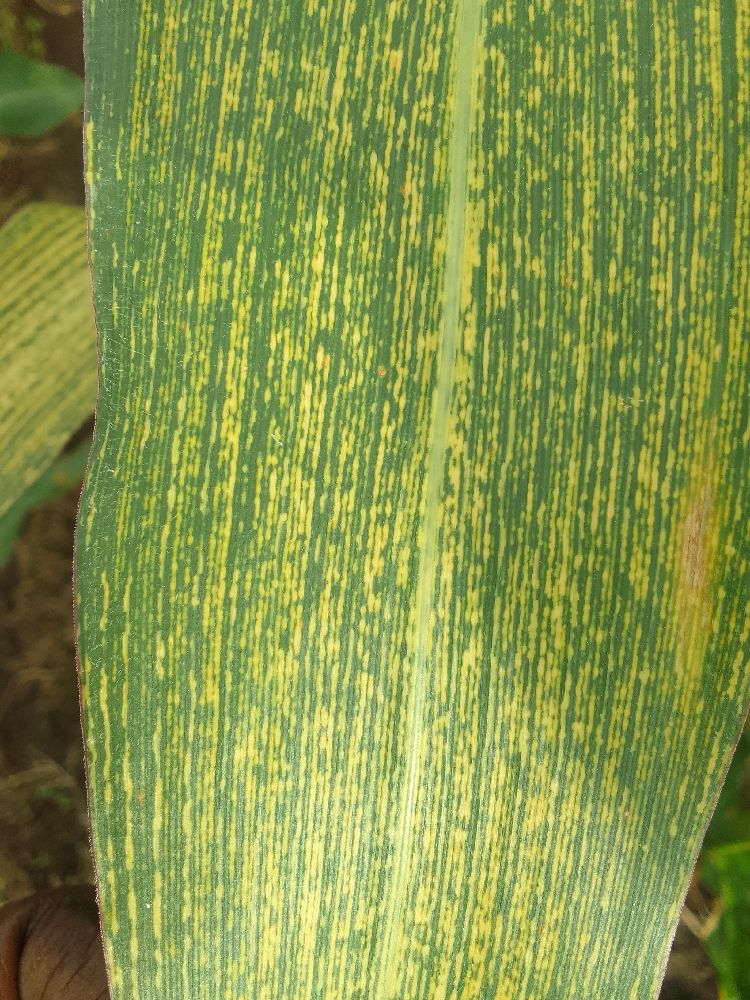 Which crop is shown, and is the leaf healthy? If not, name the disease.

maize, maize streak virus
